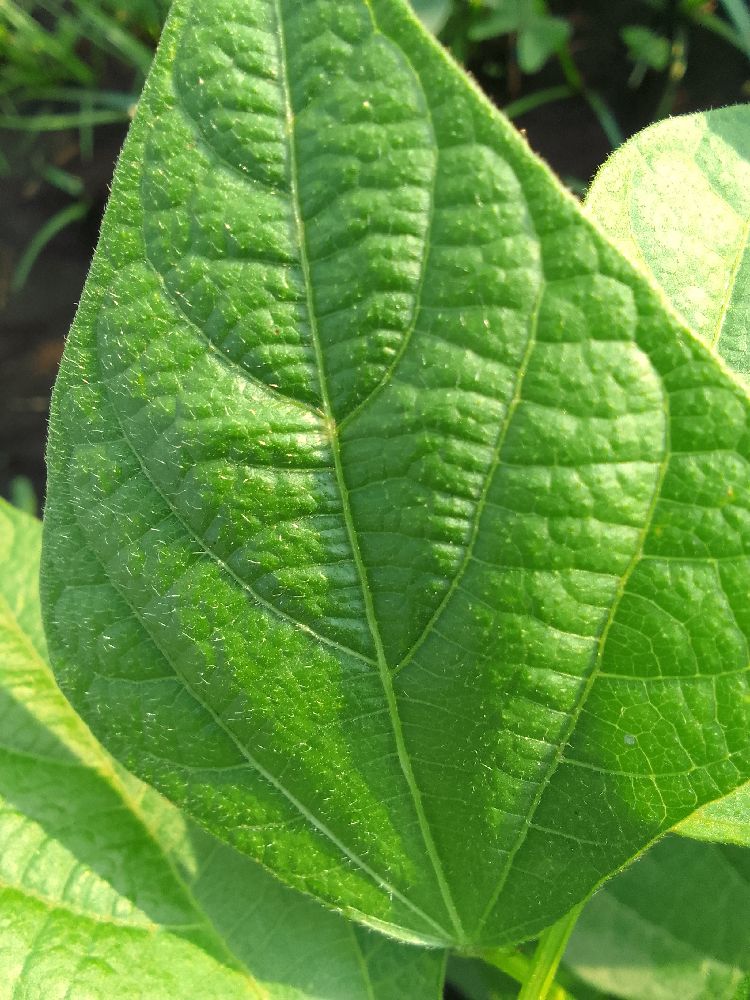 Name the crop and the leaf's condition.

common bean, healthy
